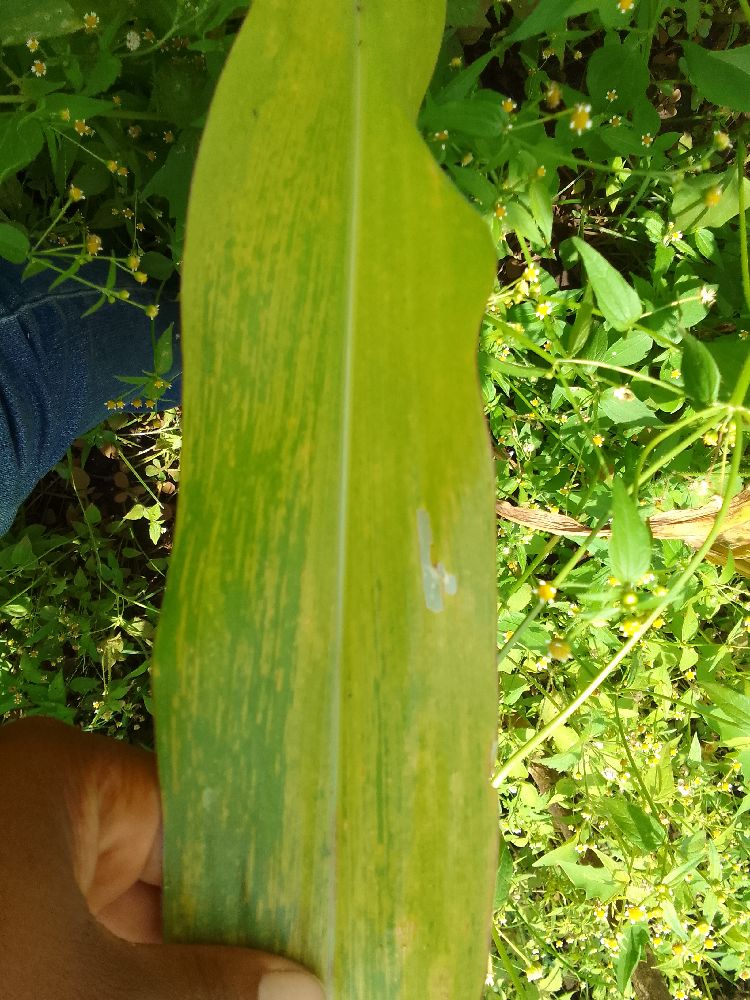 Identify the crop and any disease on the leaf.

maize, maize lethal necrosis
